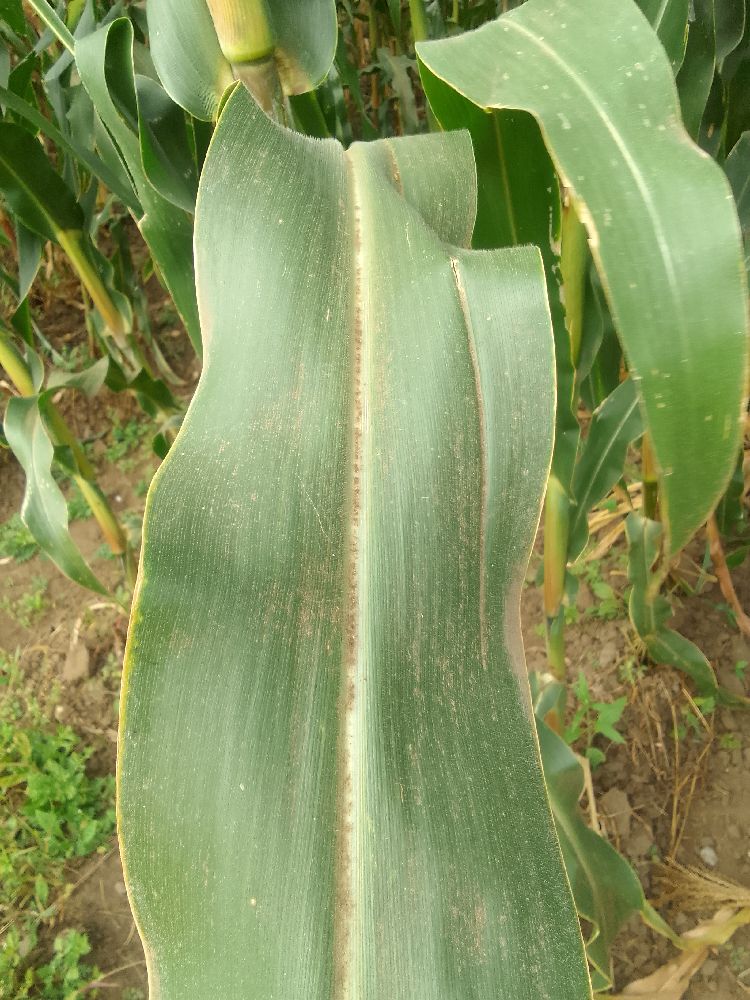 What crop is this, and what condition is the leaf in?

maize, healthy
